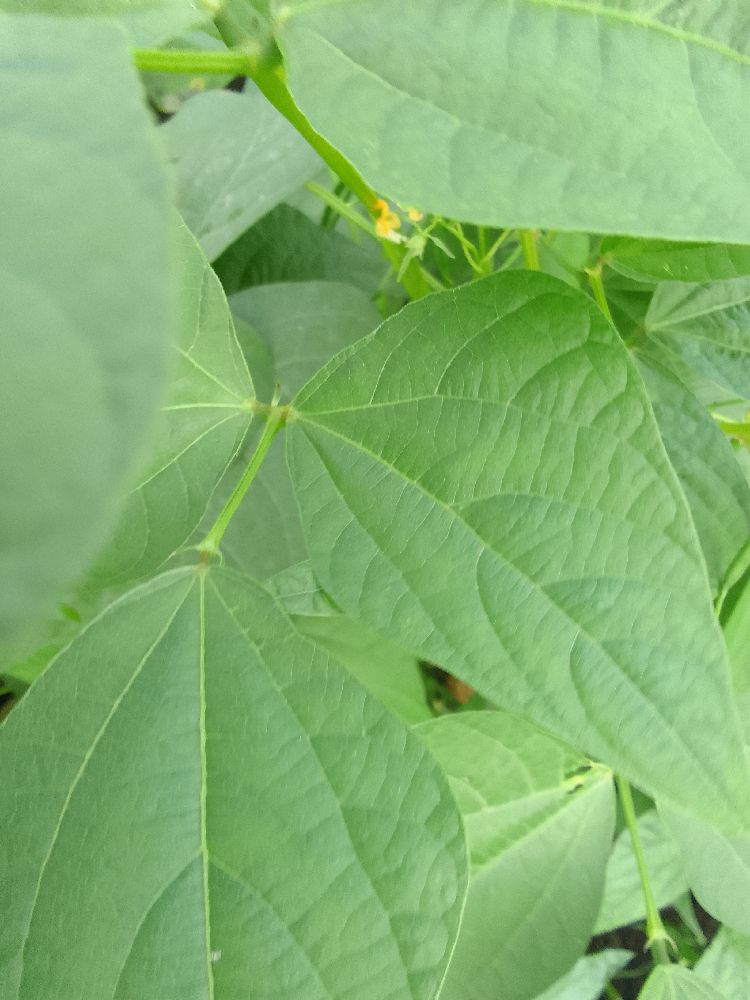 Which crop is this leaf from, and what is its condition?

common bean, healthy
